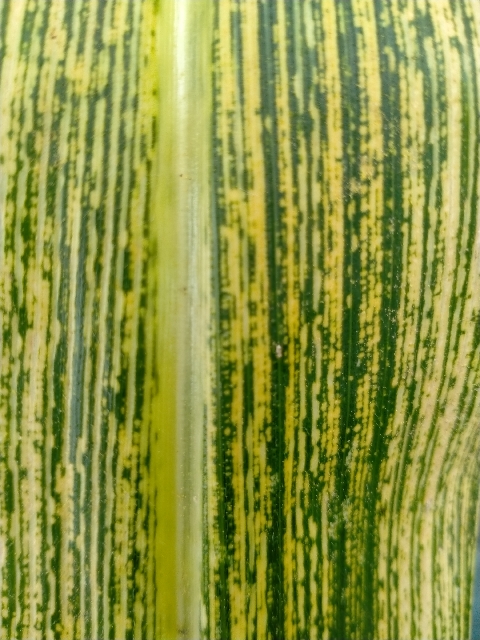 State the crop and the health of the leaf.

maize, maize streak virus
